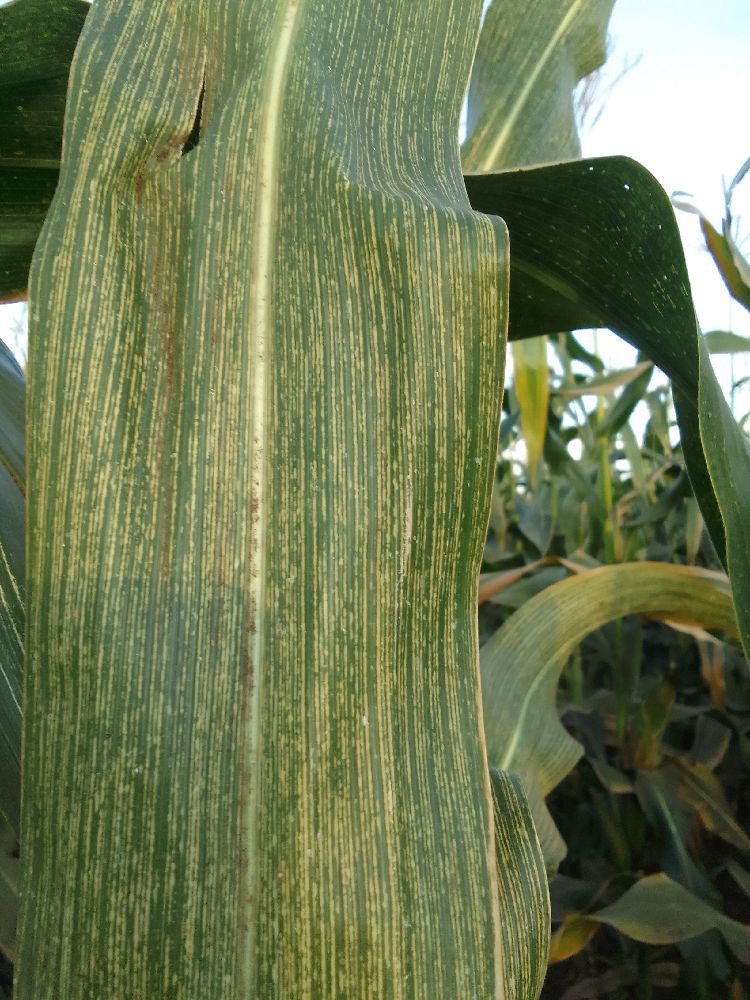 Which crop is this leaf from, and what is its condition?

maize, maize streak virus
